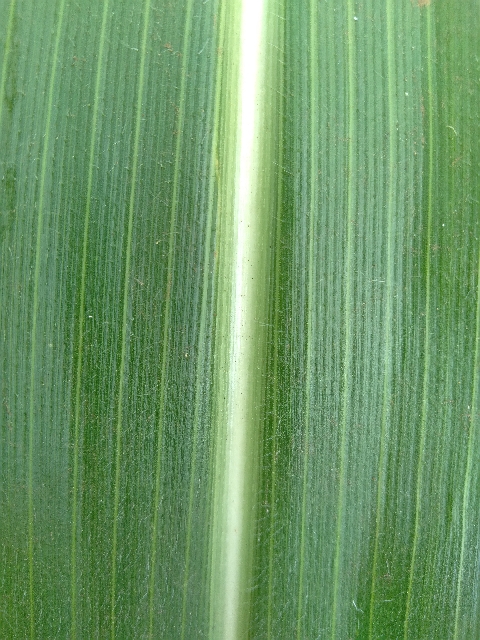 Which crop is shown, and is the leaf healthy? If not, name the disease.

maize, healthy
